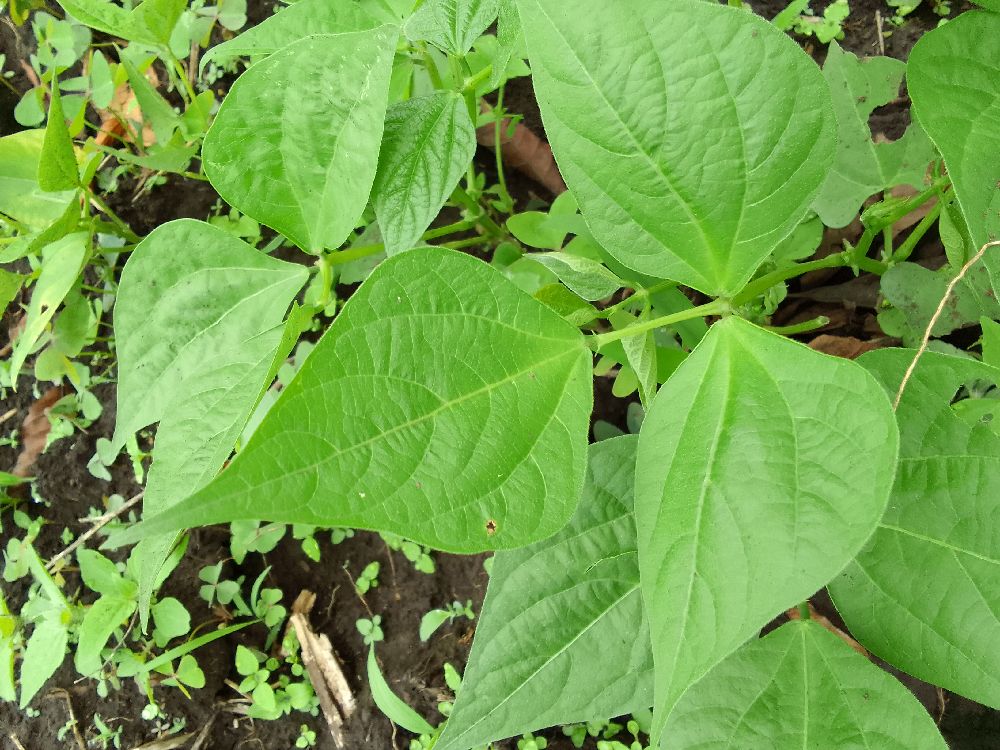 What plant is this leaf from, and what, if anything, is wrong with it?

common bean, healthy
